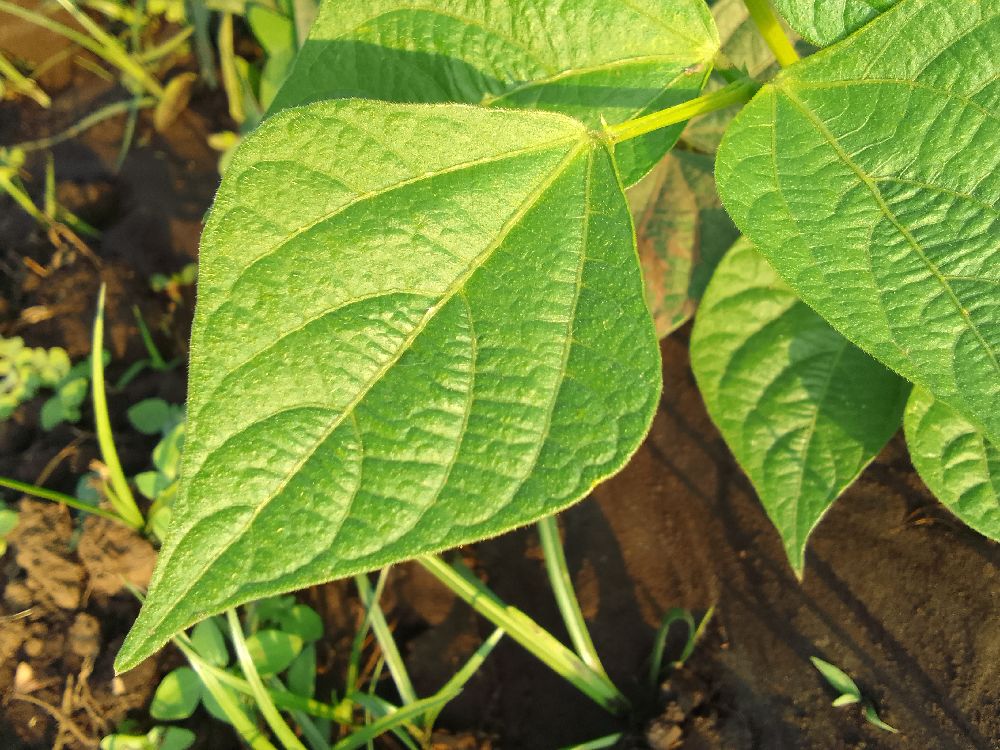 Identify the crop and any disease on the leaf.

common bean, healthy
